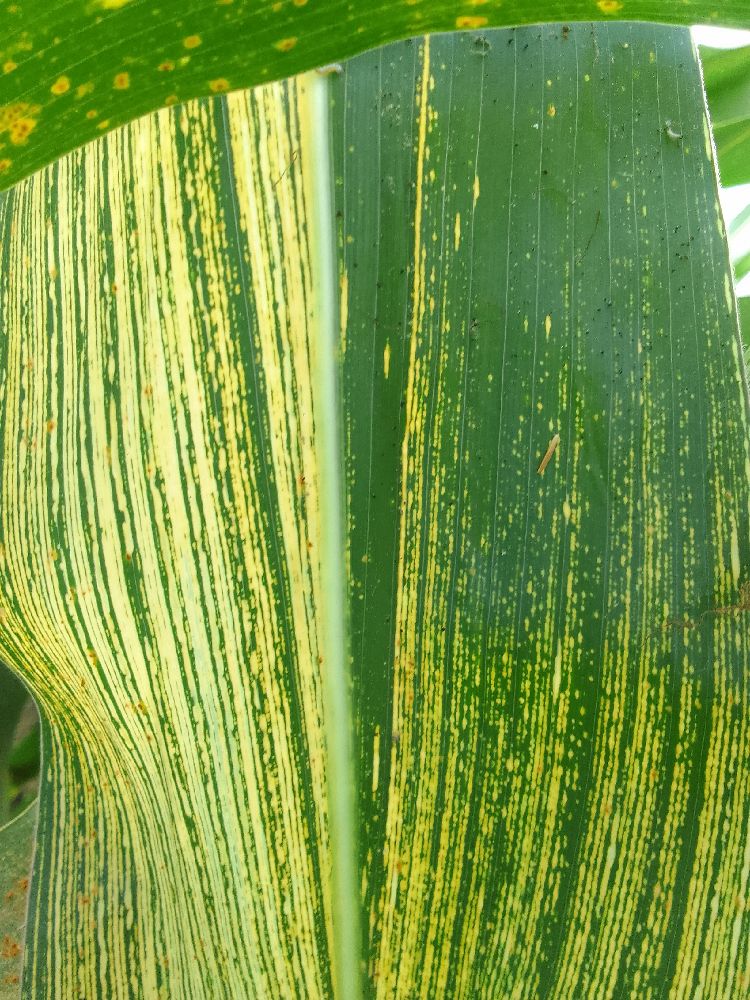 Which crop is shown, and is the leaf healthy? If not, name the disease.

maize, healthy
